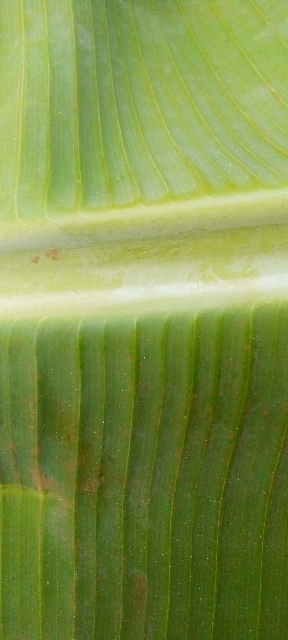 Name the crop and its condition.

banana, healthy
